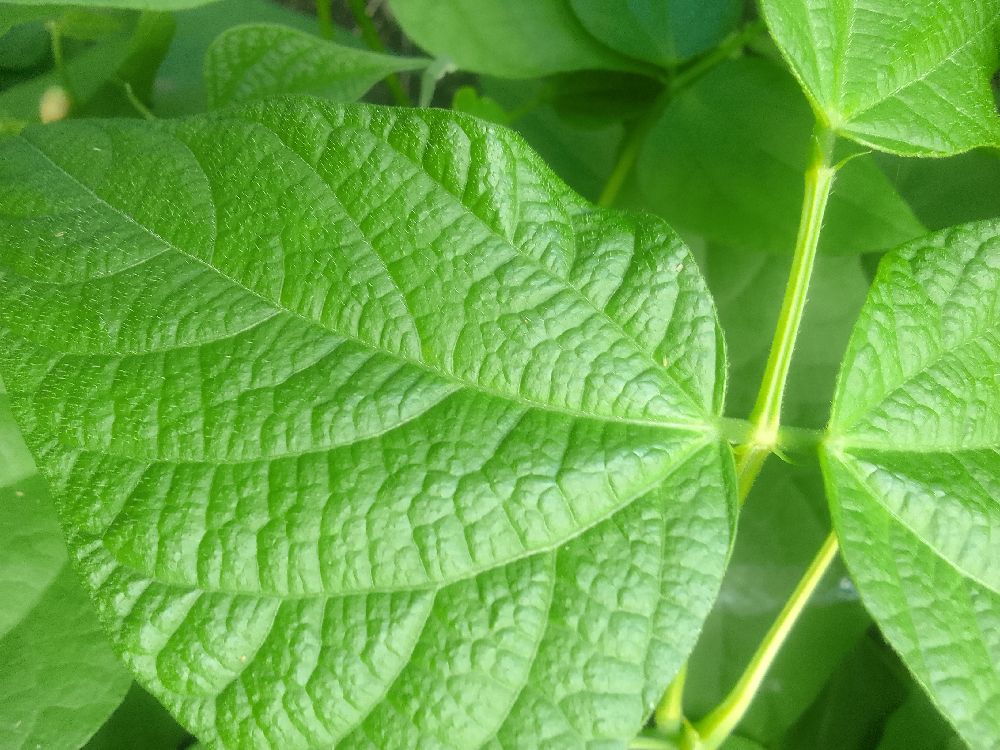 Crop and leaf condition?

common bean, healthy
